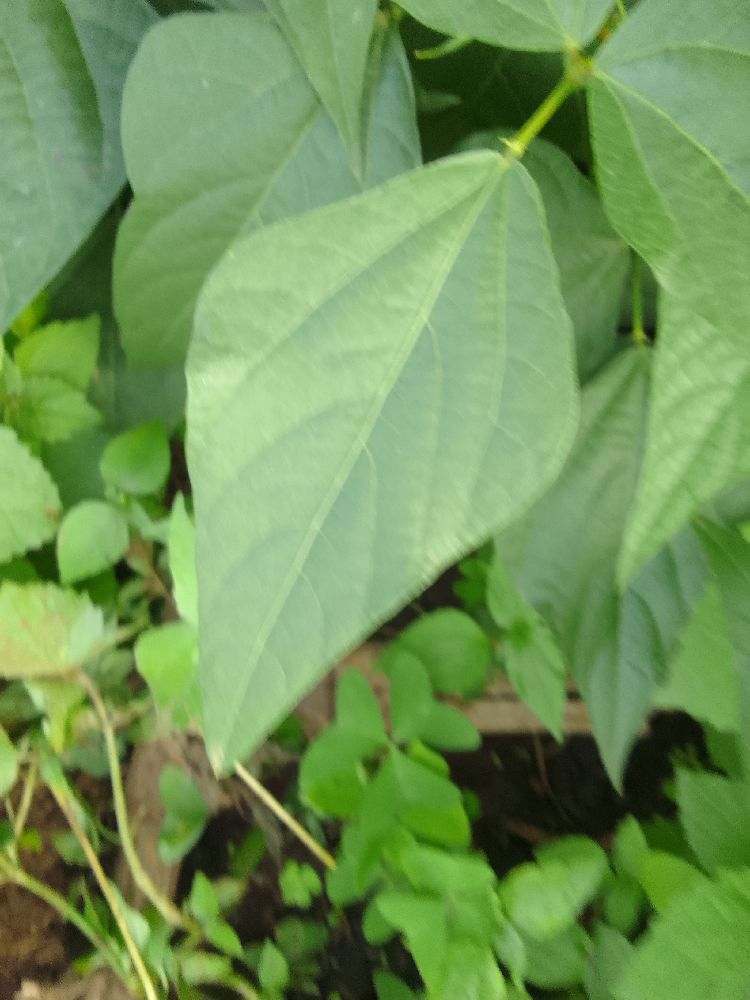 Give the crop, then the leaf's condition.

common bean, healthy
